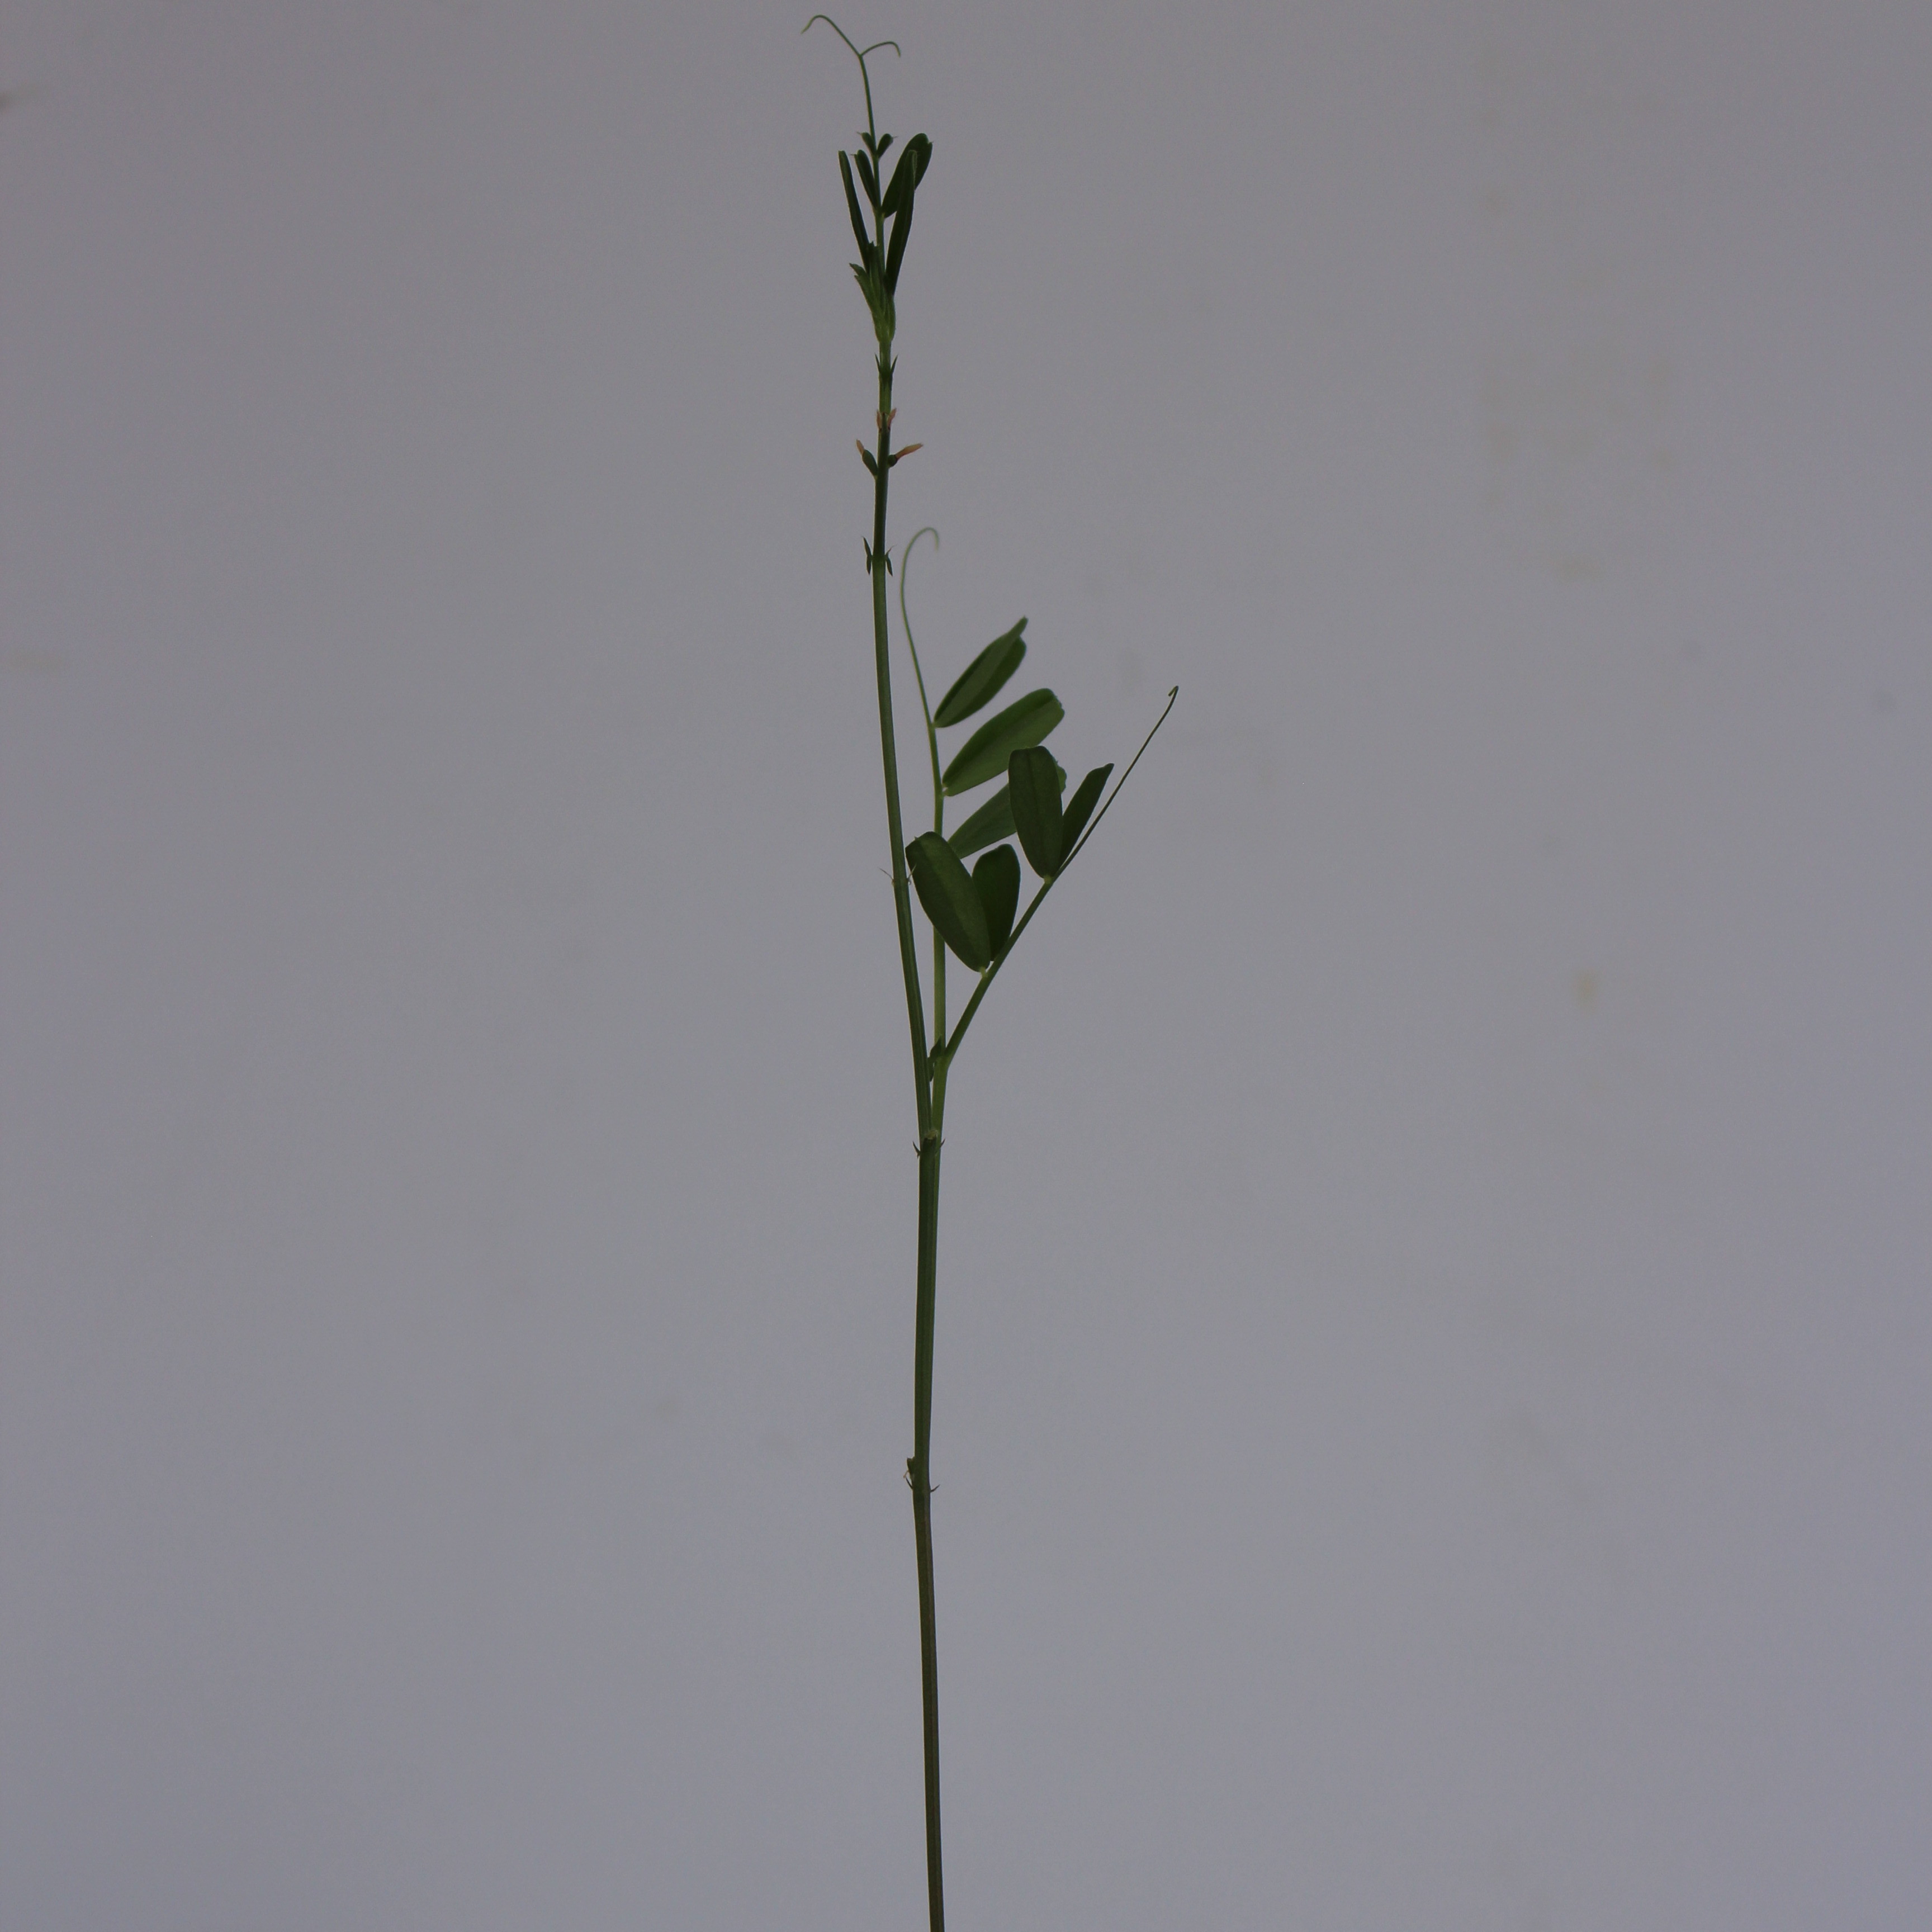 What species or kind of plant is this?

Vicia sativa
